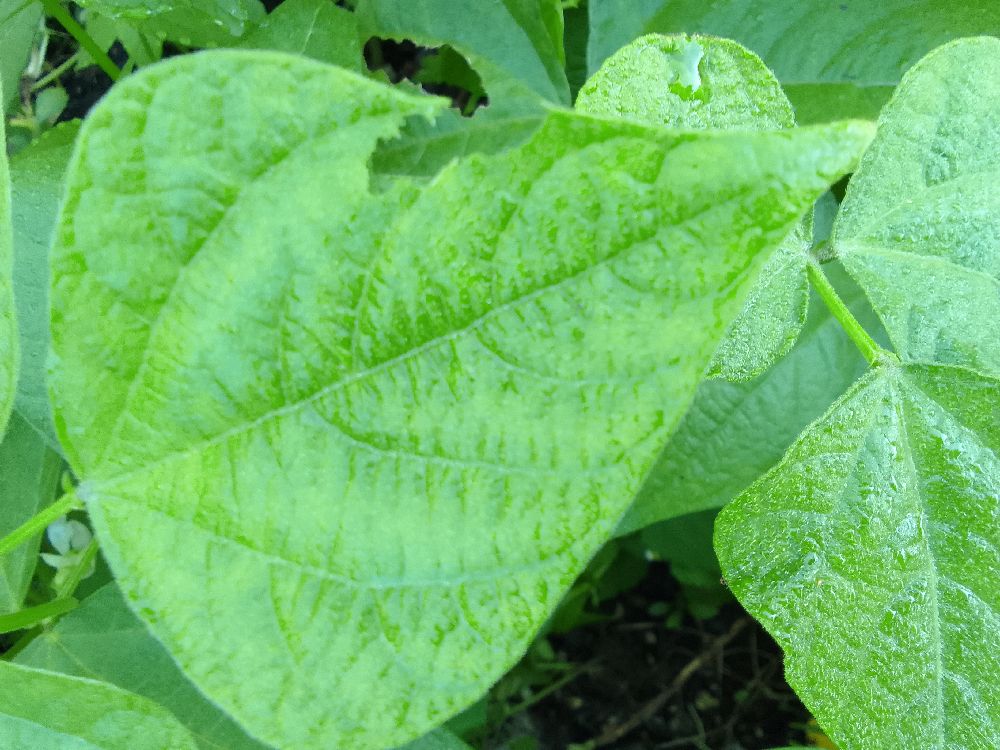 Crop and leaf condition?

common bean, healthy
